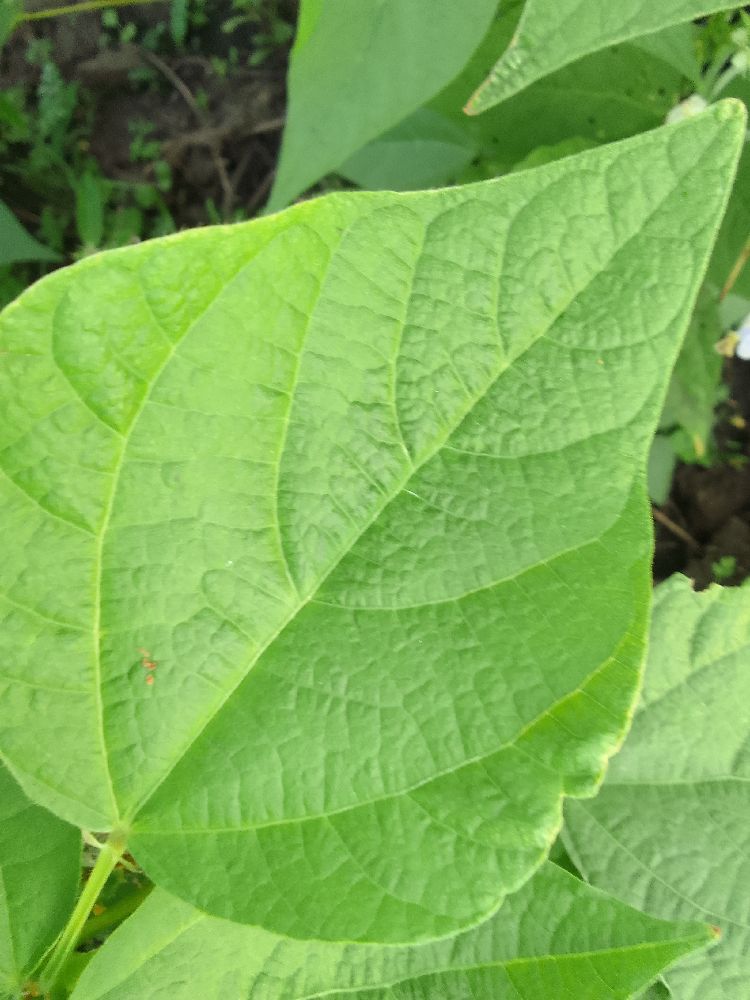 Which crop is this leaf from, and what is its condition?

common bean, healthy
